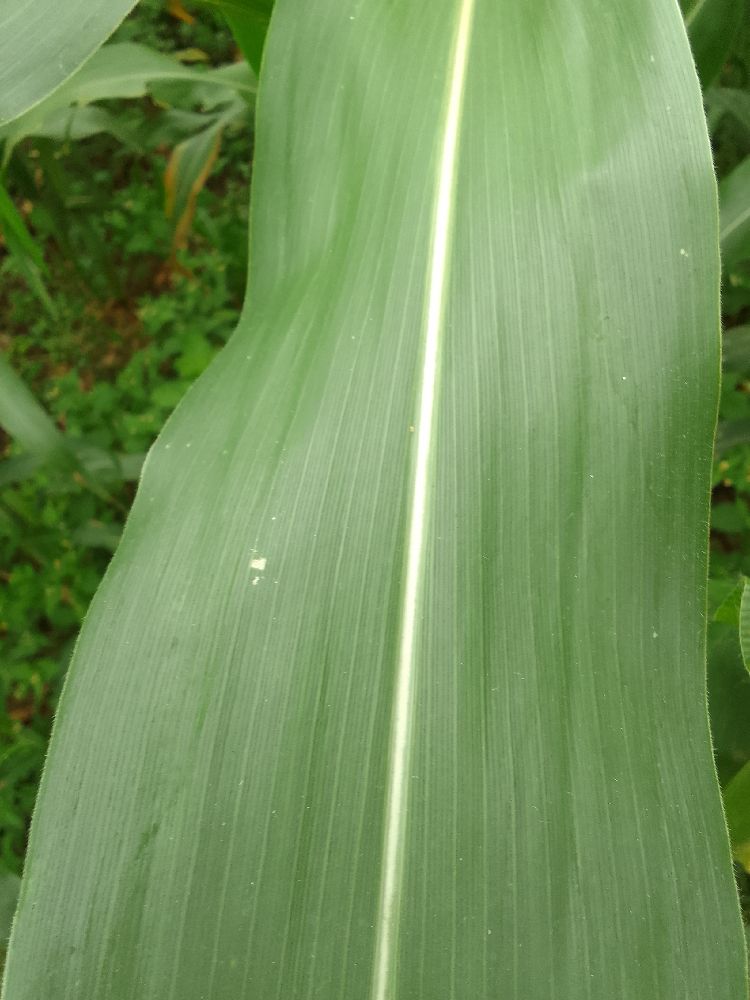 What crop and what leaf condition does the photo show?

maize, healthy
